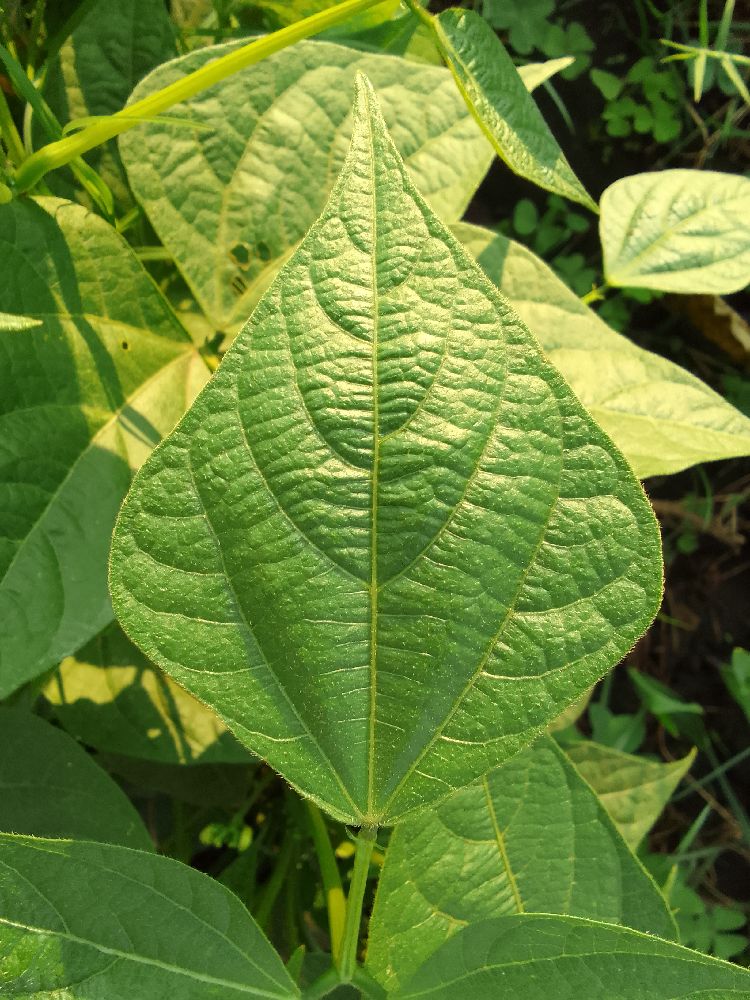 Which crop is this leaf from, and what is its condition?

common bean, healthy
